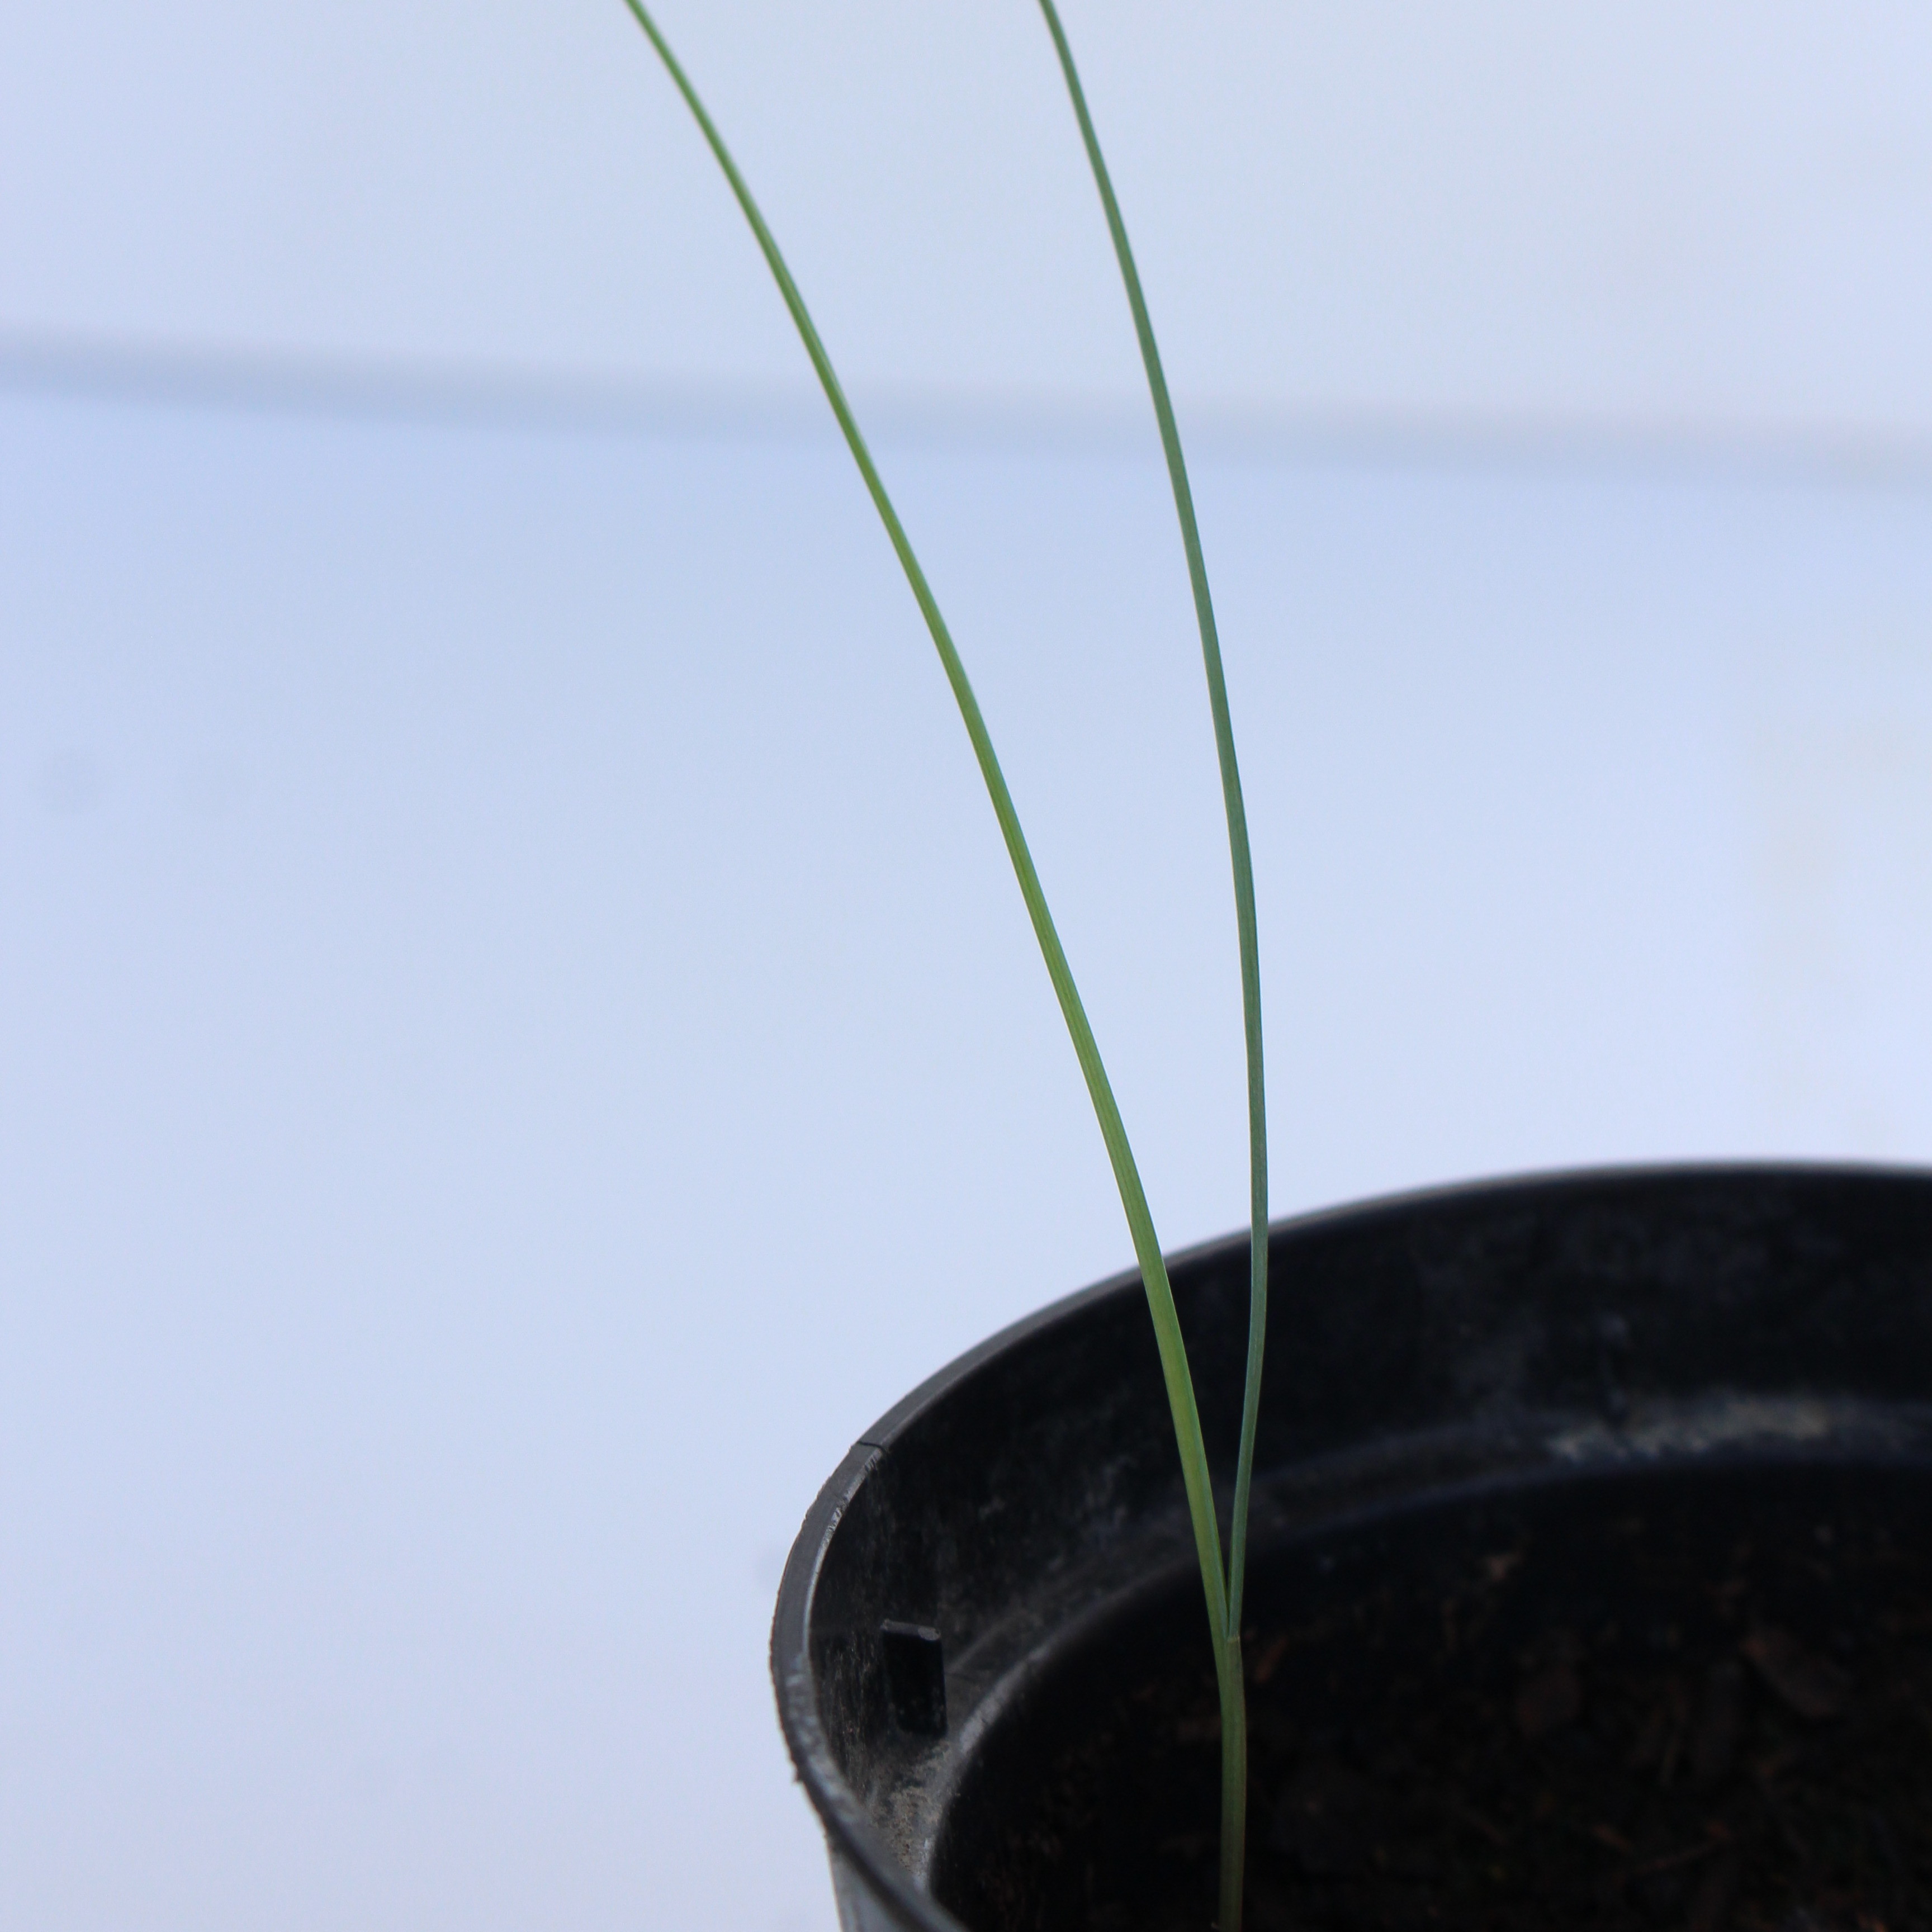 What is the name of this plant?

Lolium multiflorum
